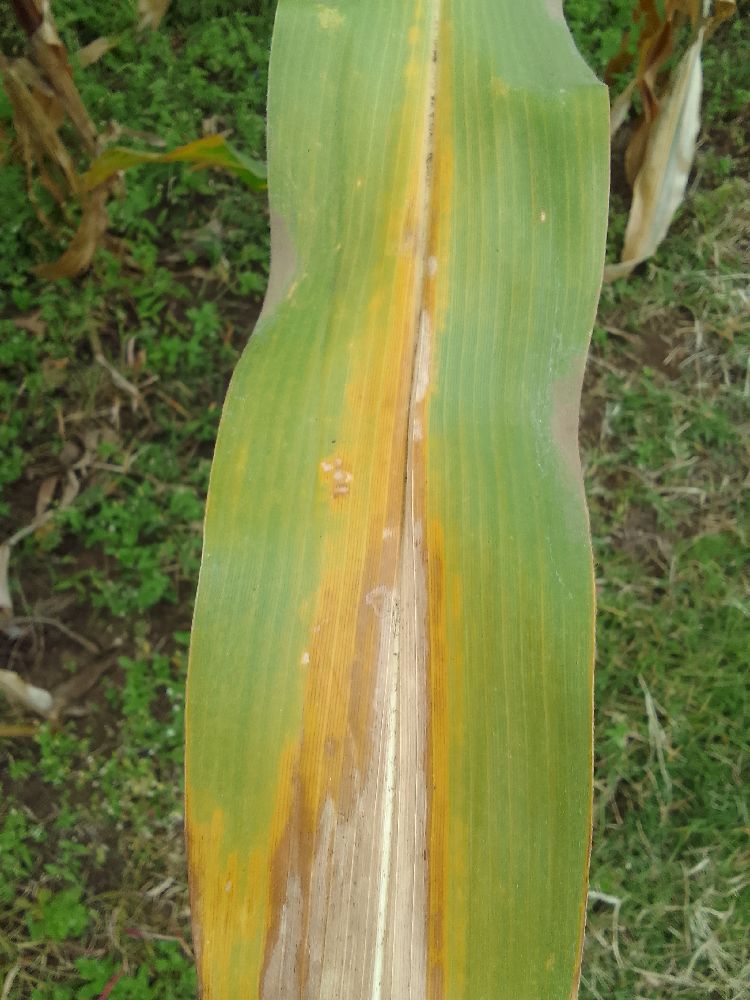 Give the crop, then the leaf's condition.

maize, maize lethal necrosis
